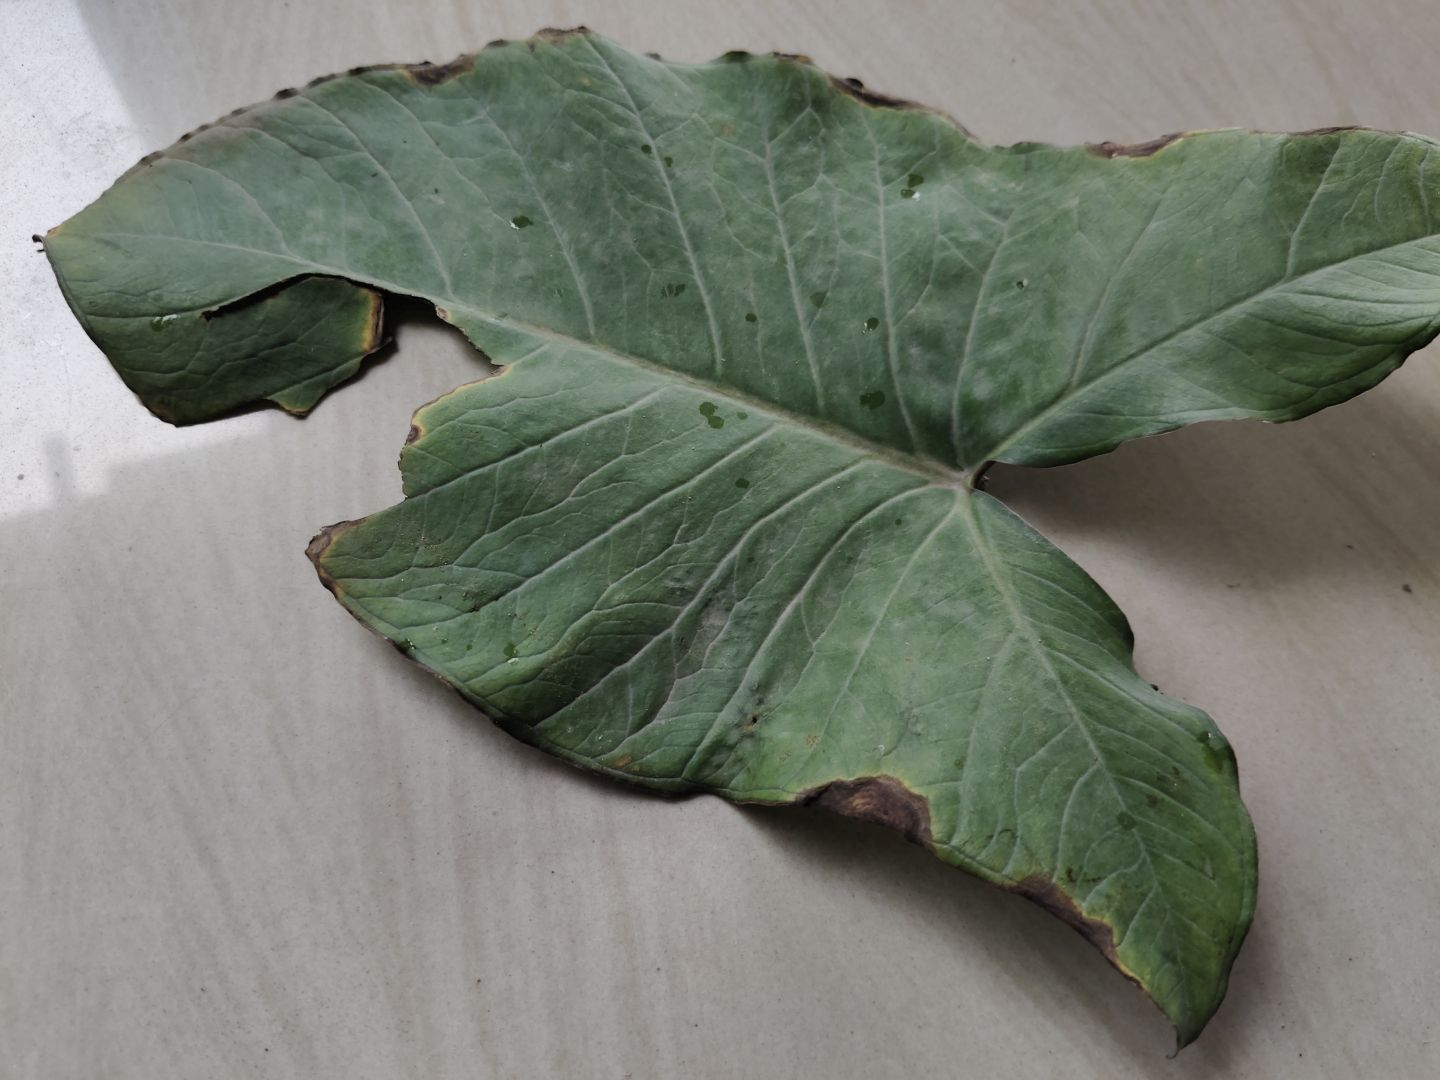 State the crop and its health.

taro, leaf blight
